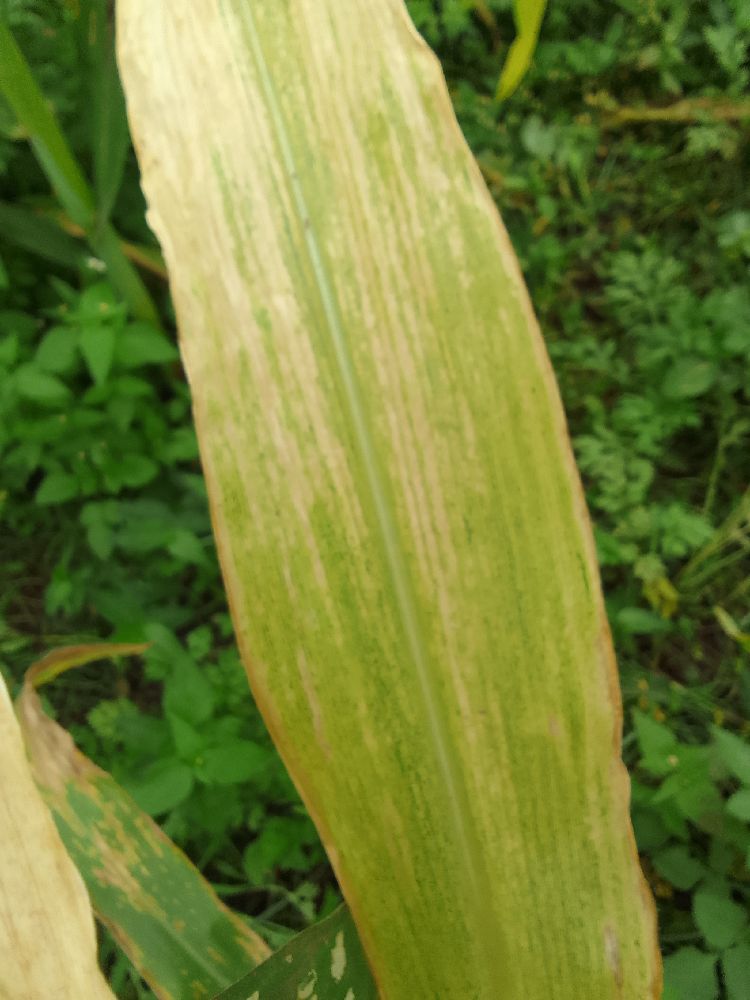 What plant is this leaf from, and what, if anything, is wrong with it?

maize, maize lethal necrosis
